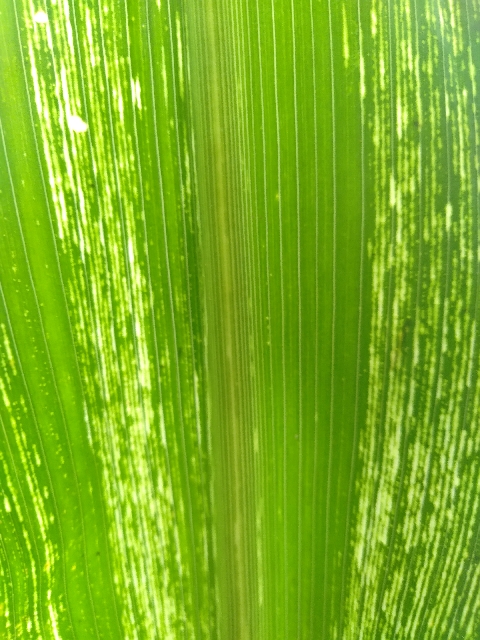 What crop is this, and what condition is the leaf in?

maize, maize streak virus
